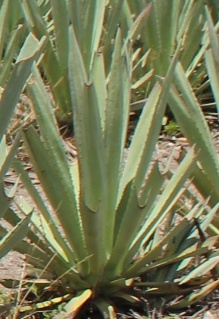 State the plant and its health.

agave, yellow
